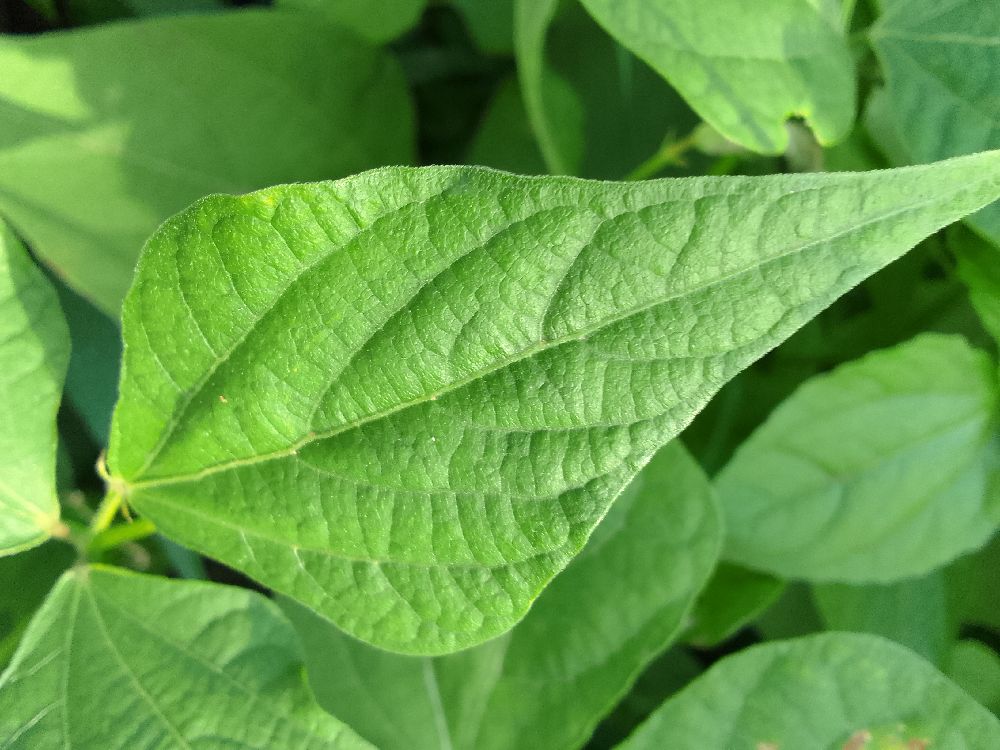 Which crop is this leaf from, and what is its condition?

common bean, healthy
